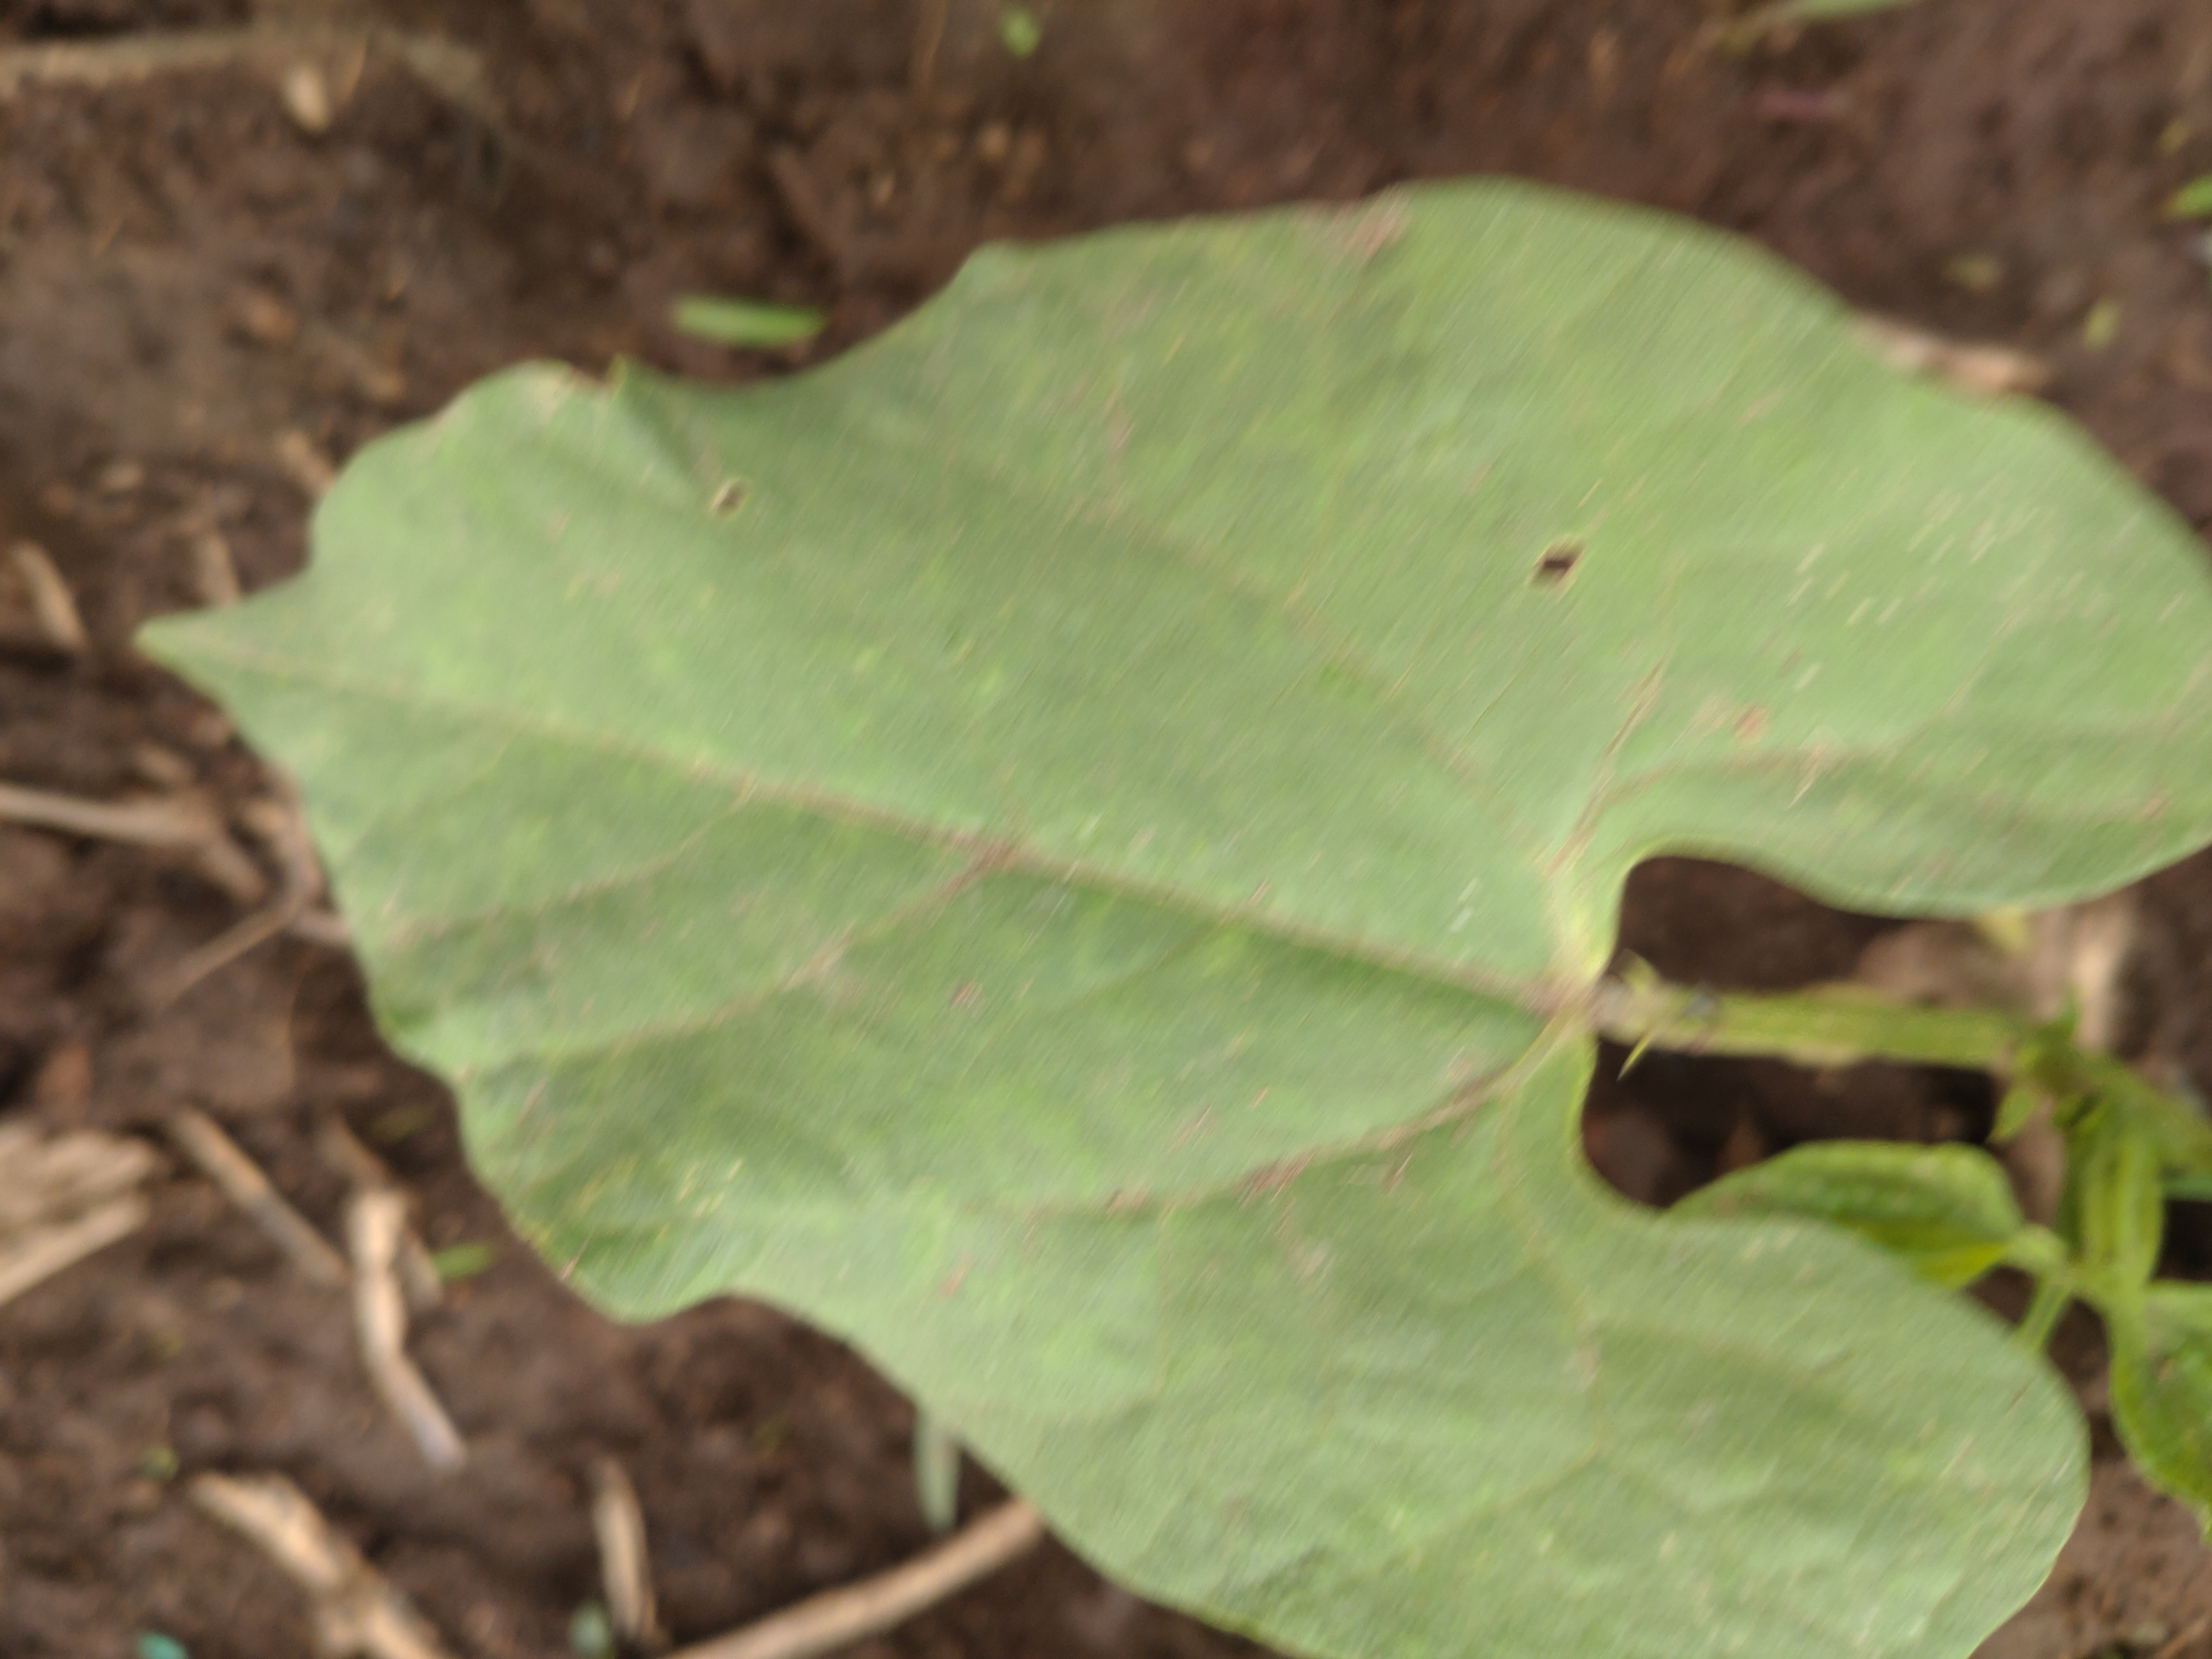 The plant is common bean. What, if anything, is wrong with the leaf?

healthy
